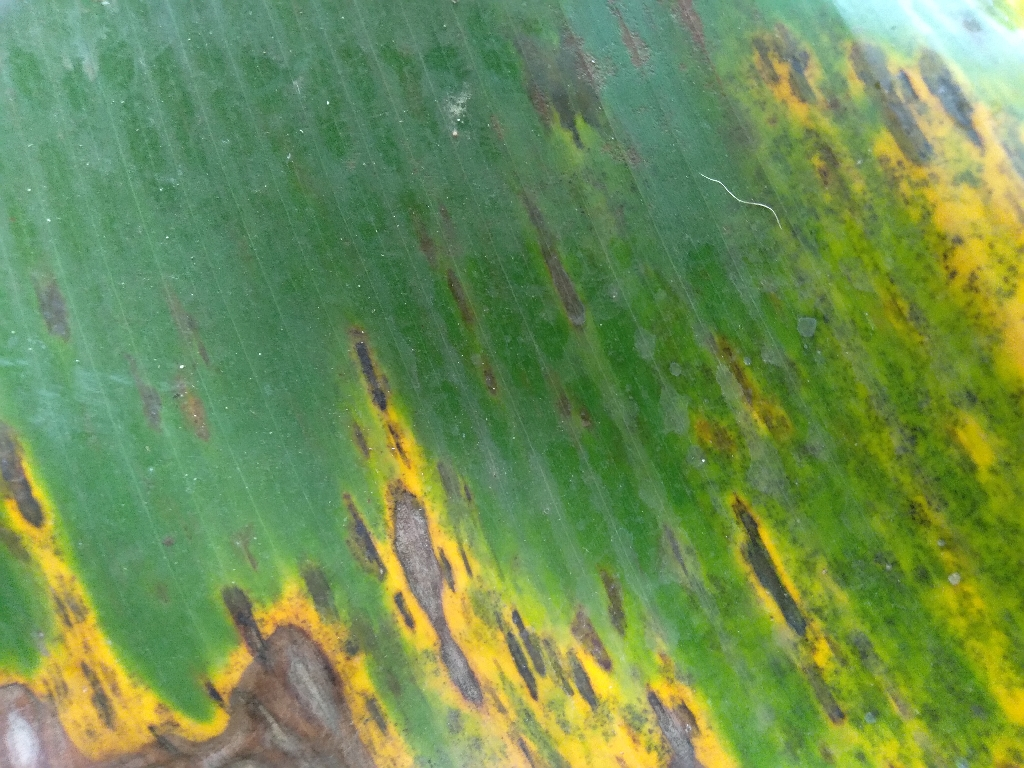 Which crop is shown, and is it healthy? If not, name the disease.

banana, black sigatoka
